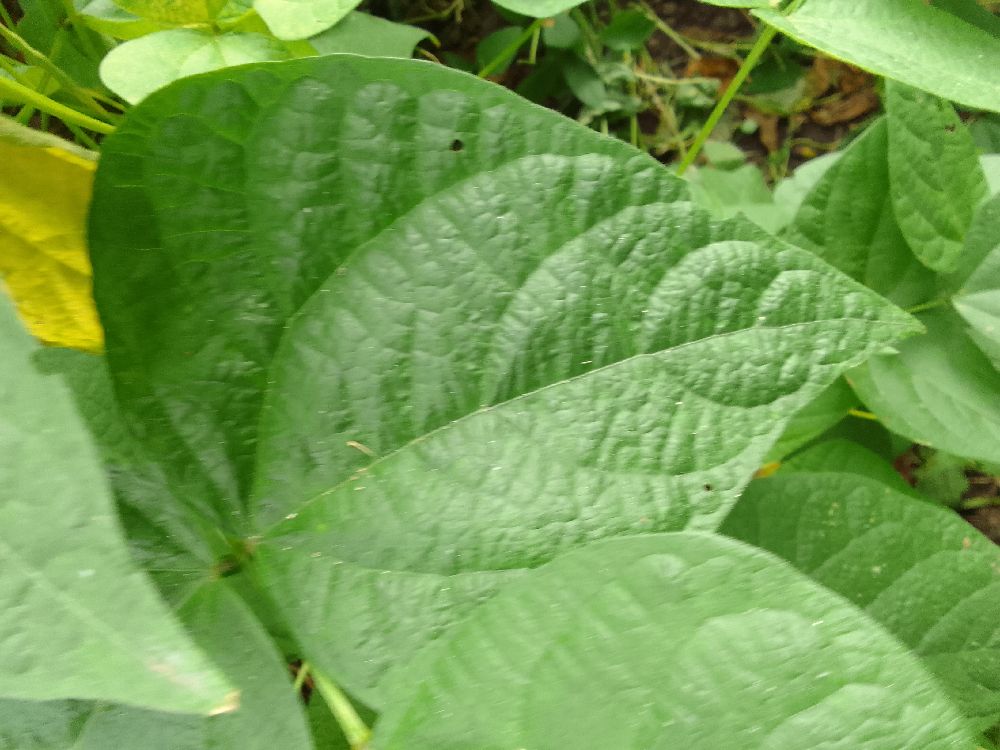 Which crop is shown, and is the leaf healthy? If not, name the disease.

common bean, healthy
